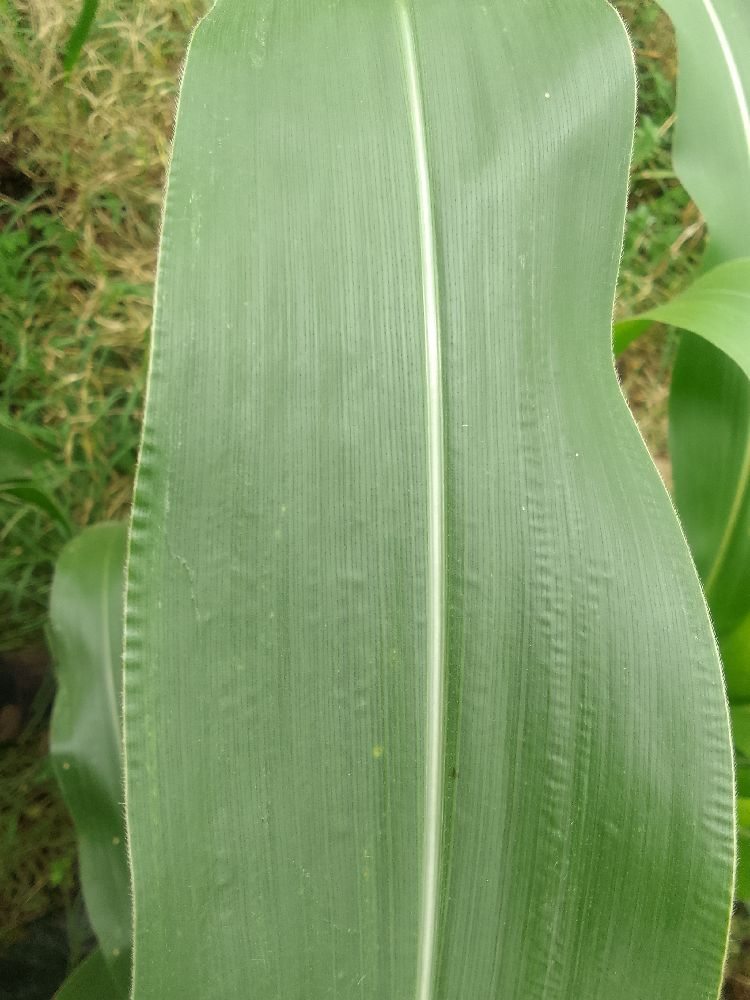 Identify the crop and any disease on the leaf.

maize, healthy
